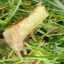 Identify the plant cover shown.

grass
